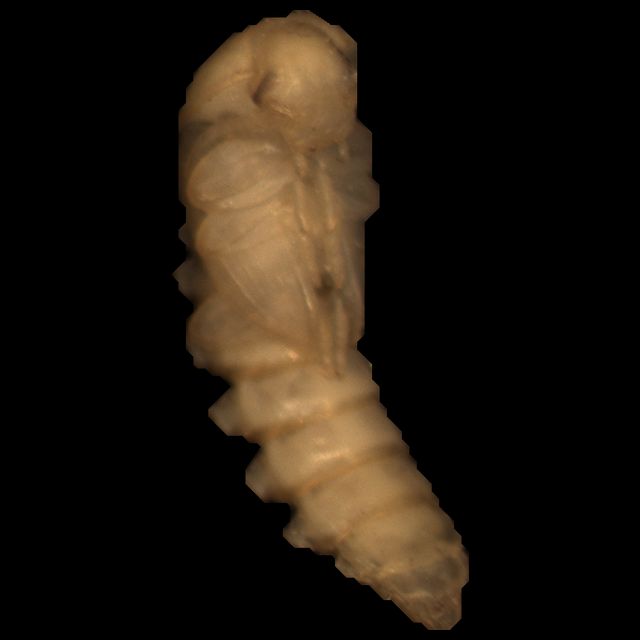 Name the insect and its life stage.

mealworm pupa
